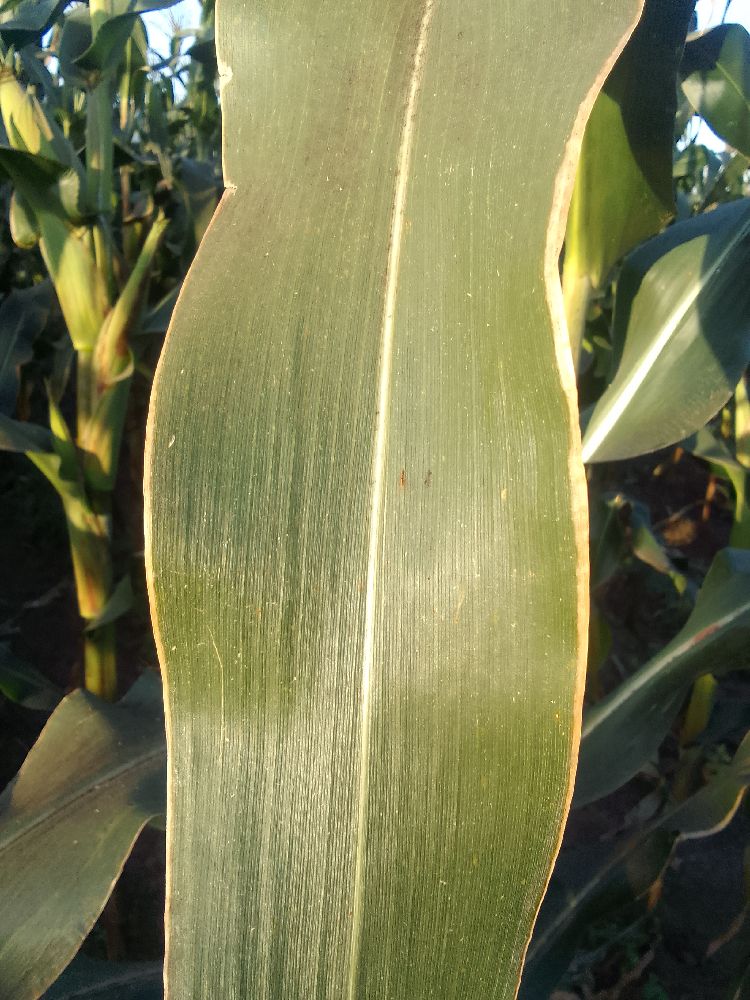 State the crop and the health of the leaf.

maize, healthy
